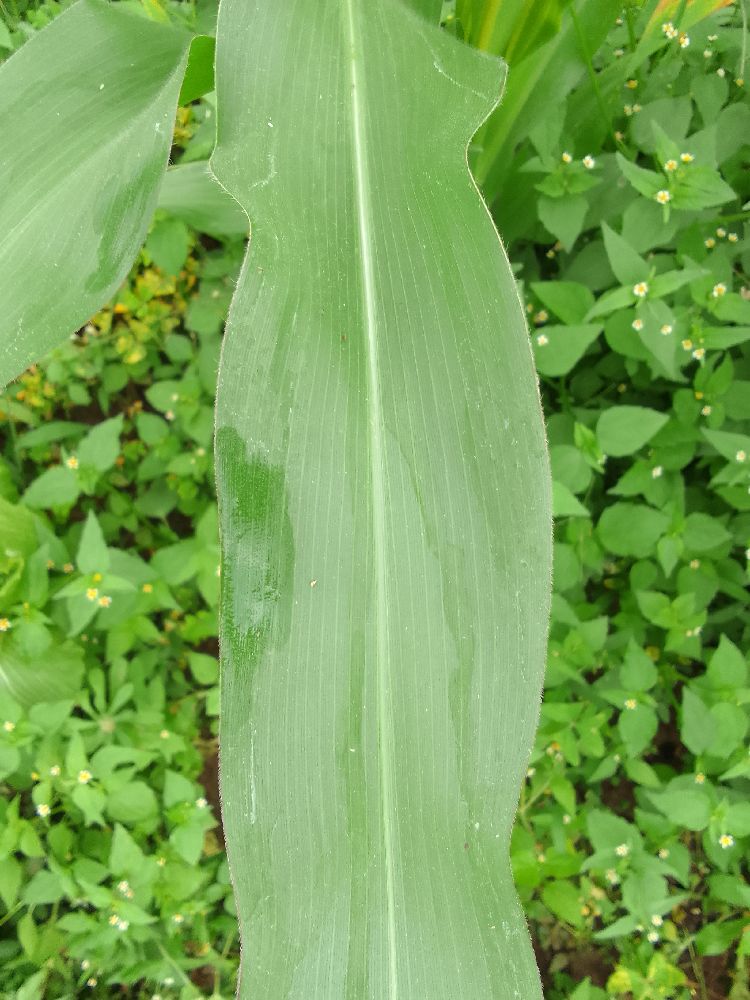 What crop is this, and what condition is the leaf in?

maize, healthy
